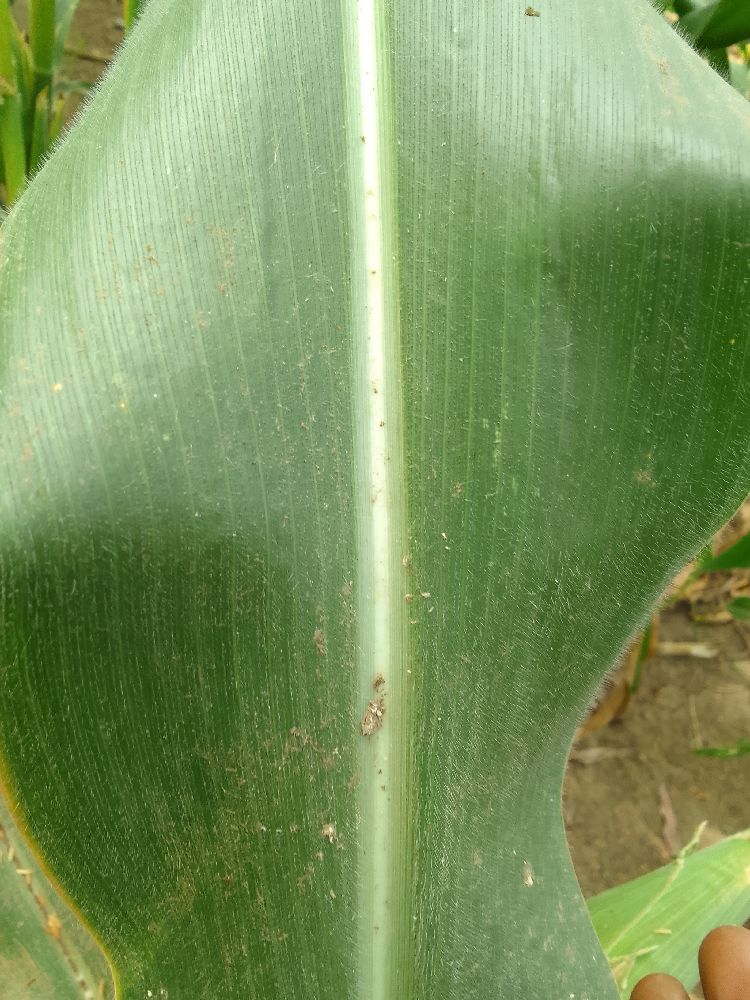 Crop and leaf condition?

maize, healthy
